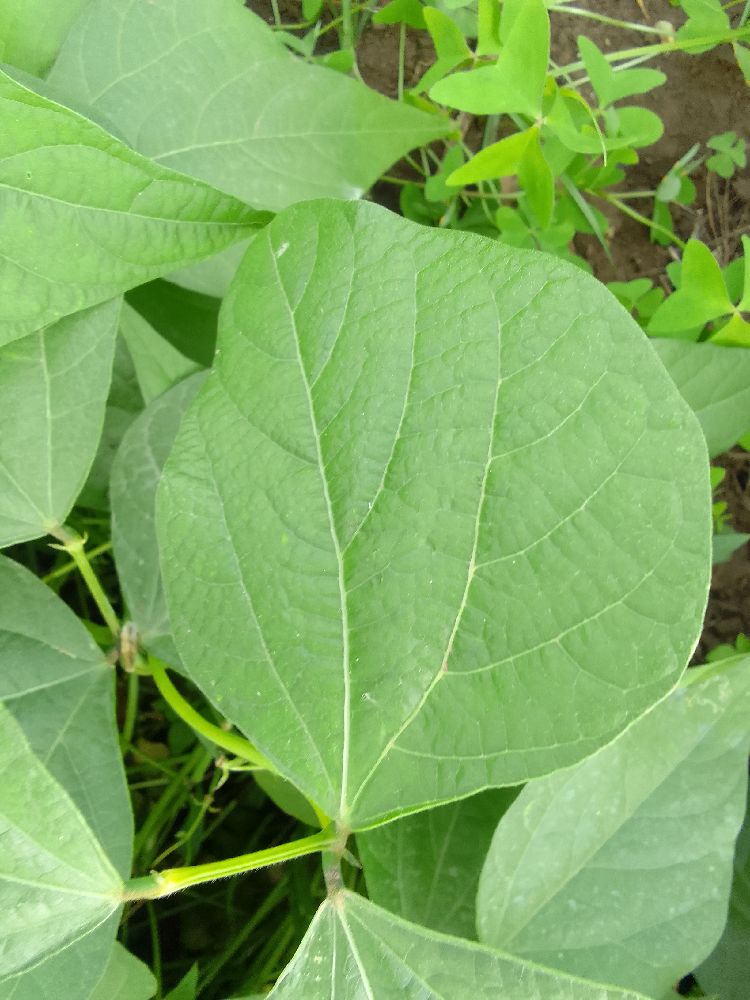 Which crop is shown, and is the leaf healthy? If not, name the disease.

common bean, healthy
